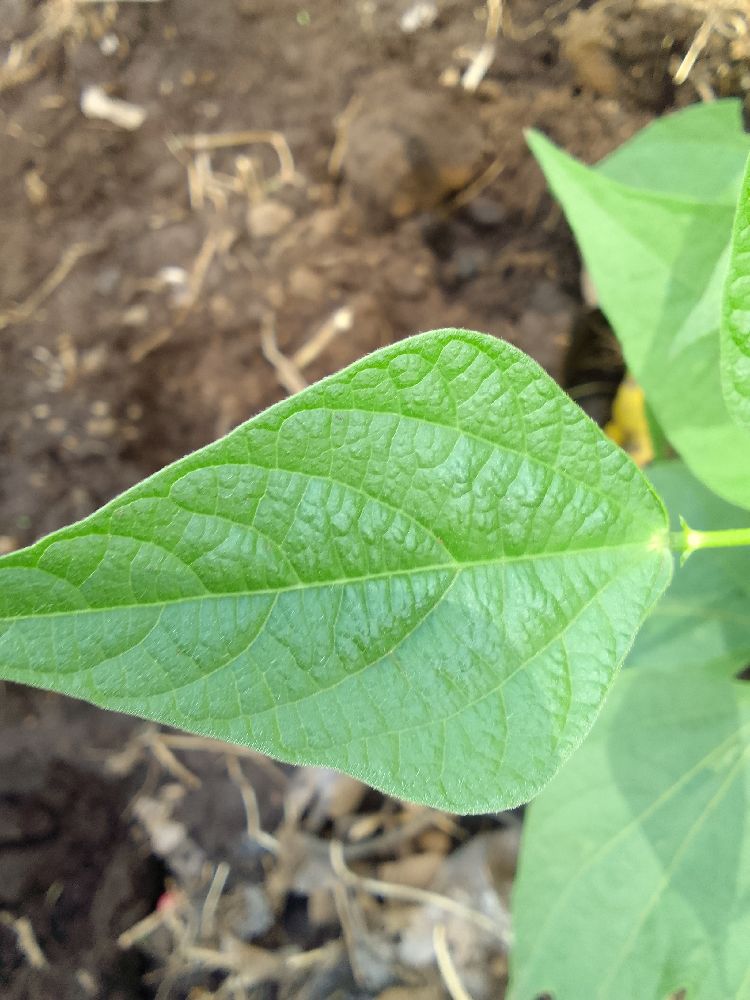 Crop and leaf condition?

common bean, healthy
